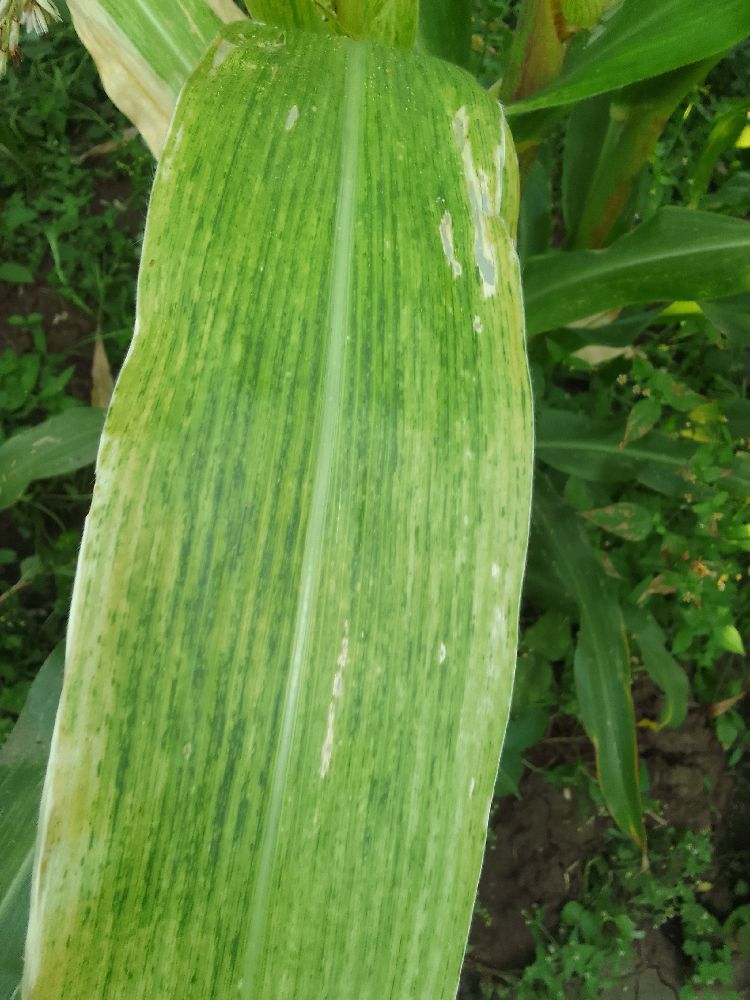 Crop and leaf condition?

maize, maize lethal necrosis
